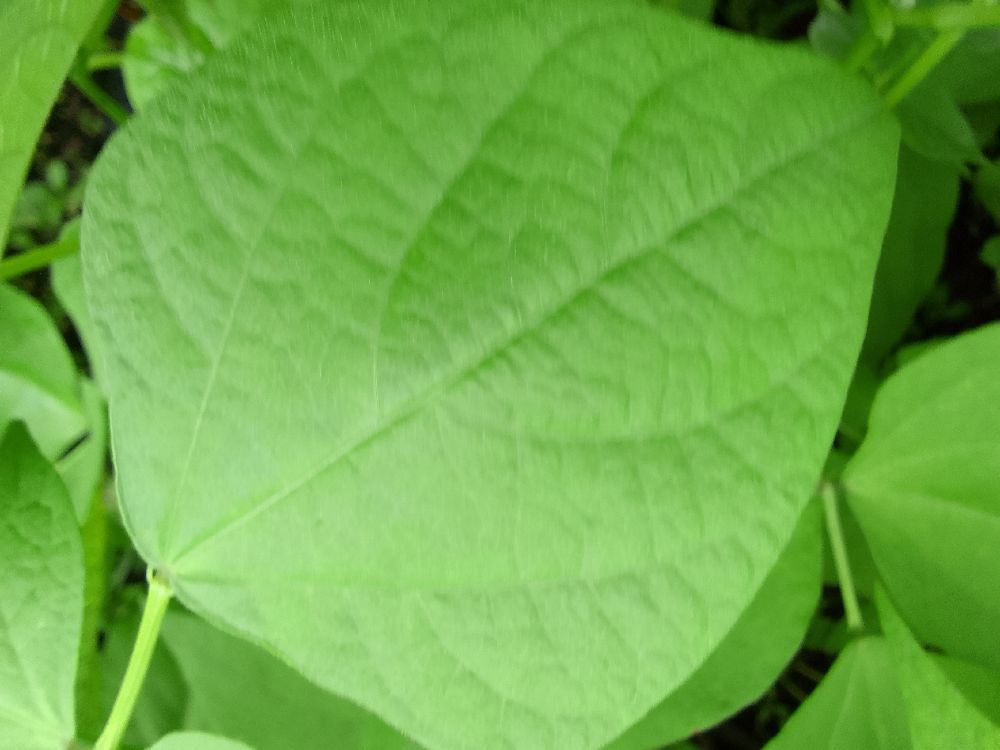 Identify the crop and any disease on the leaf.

common bean, healthy
